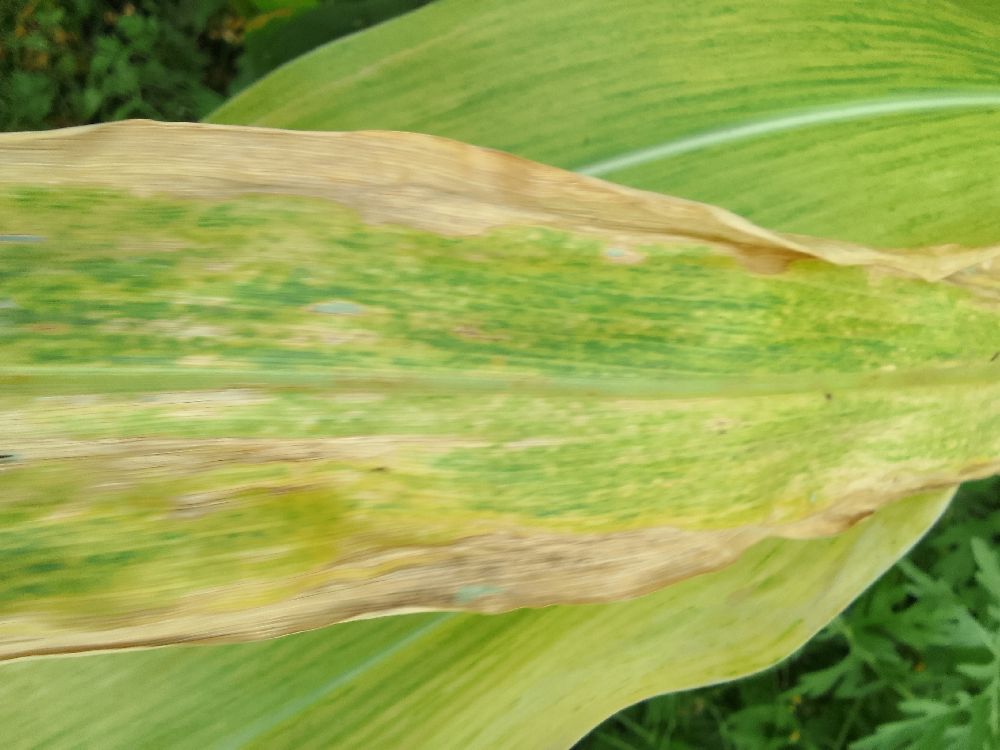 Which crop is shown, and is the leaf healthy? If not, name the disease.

maize, maize lethal necrosis
